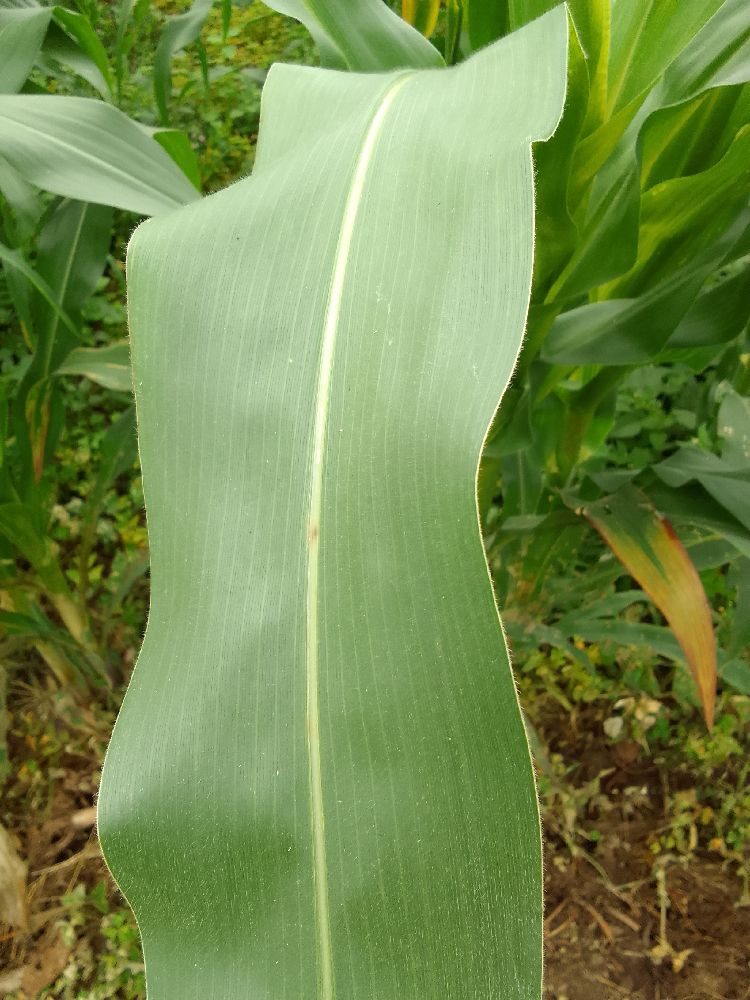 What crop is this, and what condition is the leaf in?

maize, healthy
